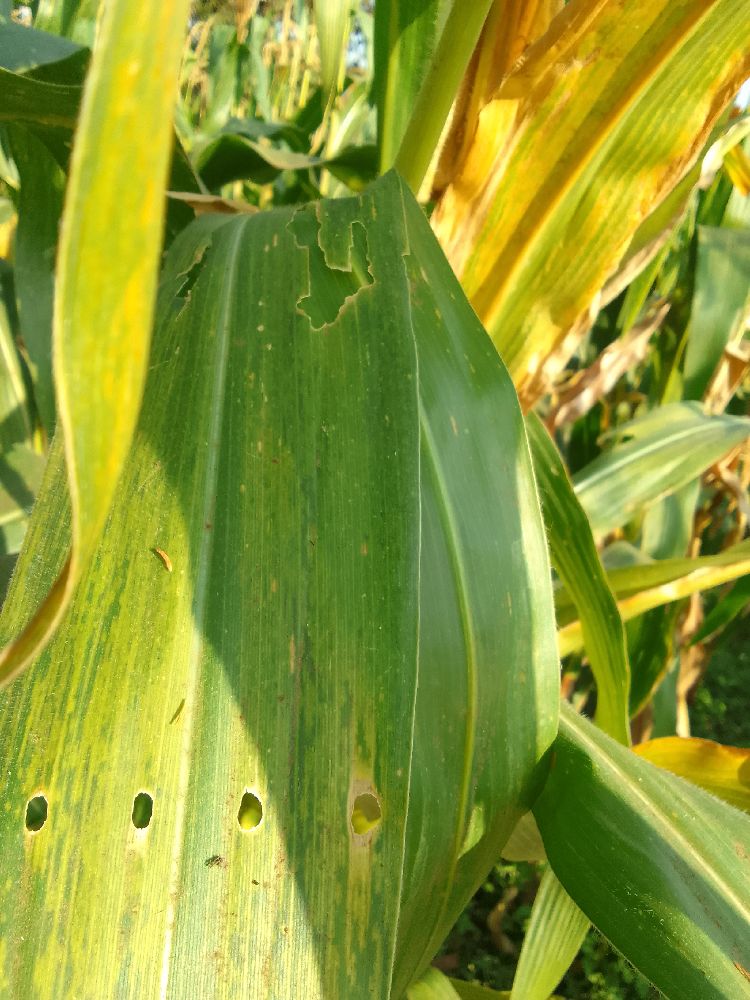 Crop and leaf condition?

maize, maize lethal necrosis
